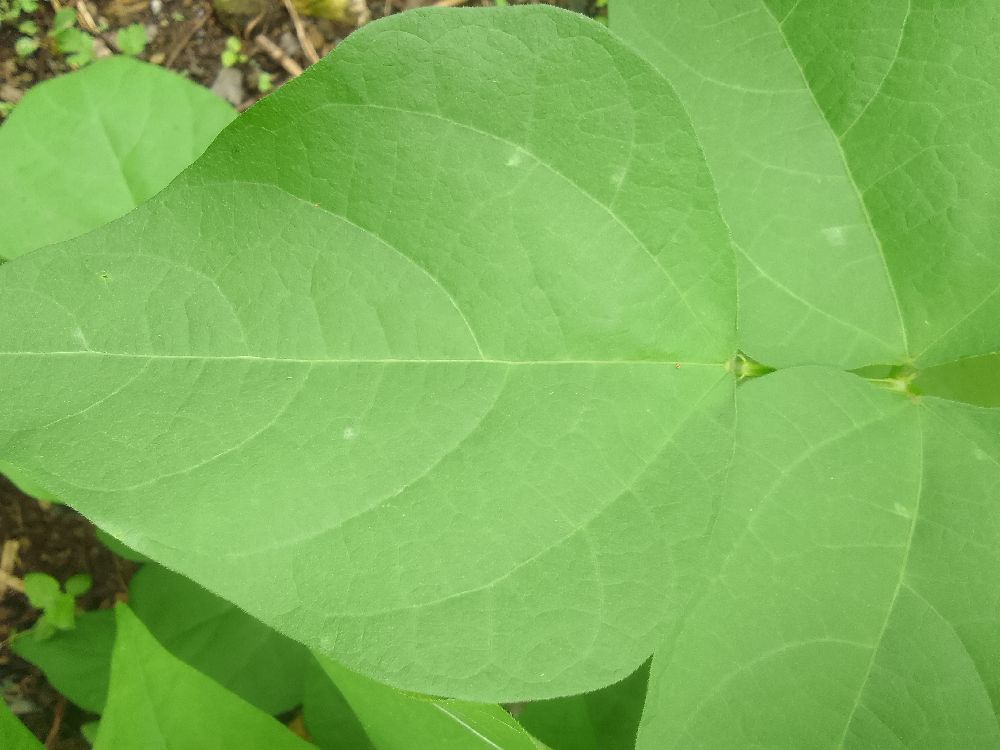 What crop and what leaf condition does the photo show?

common bean, healthy
